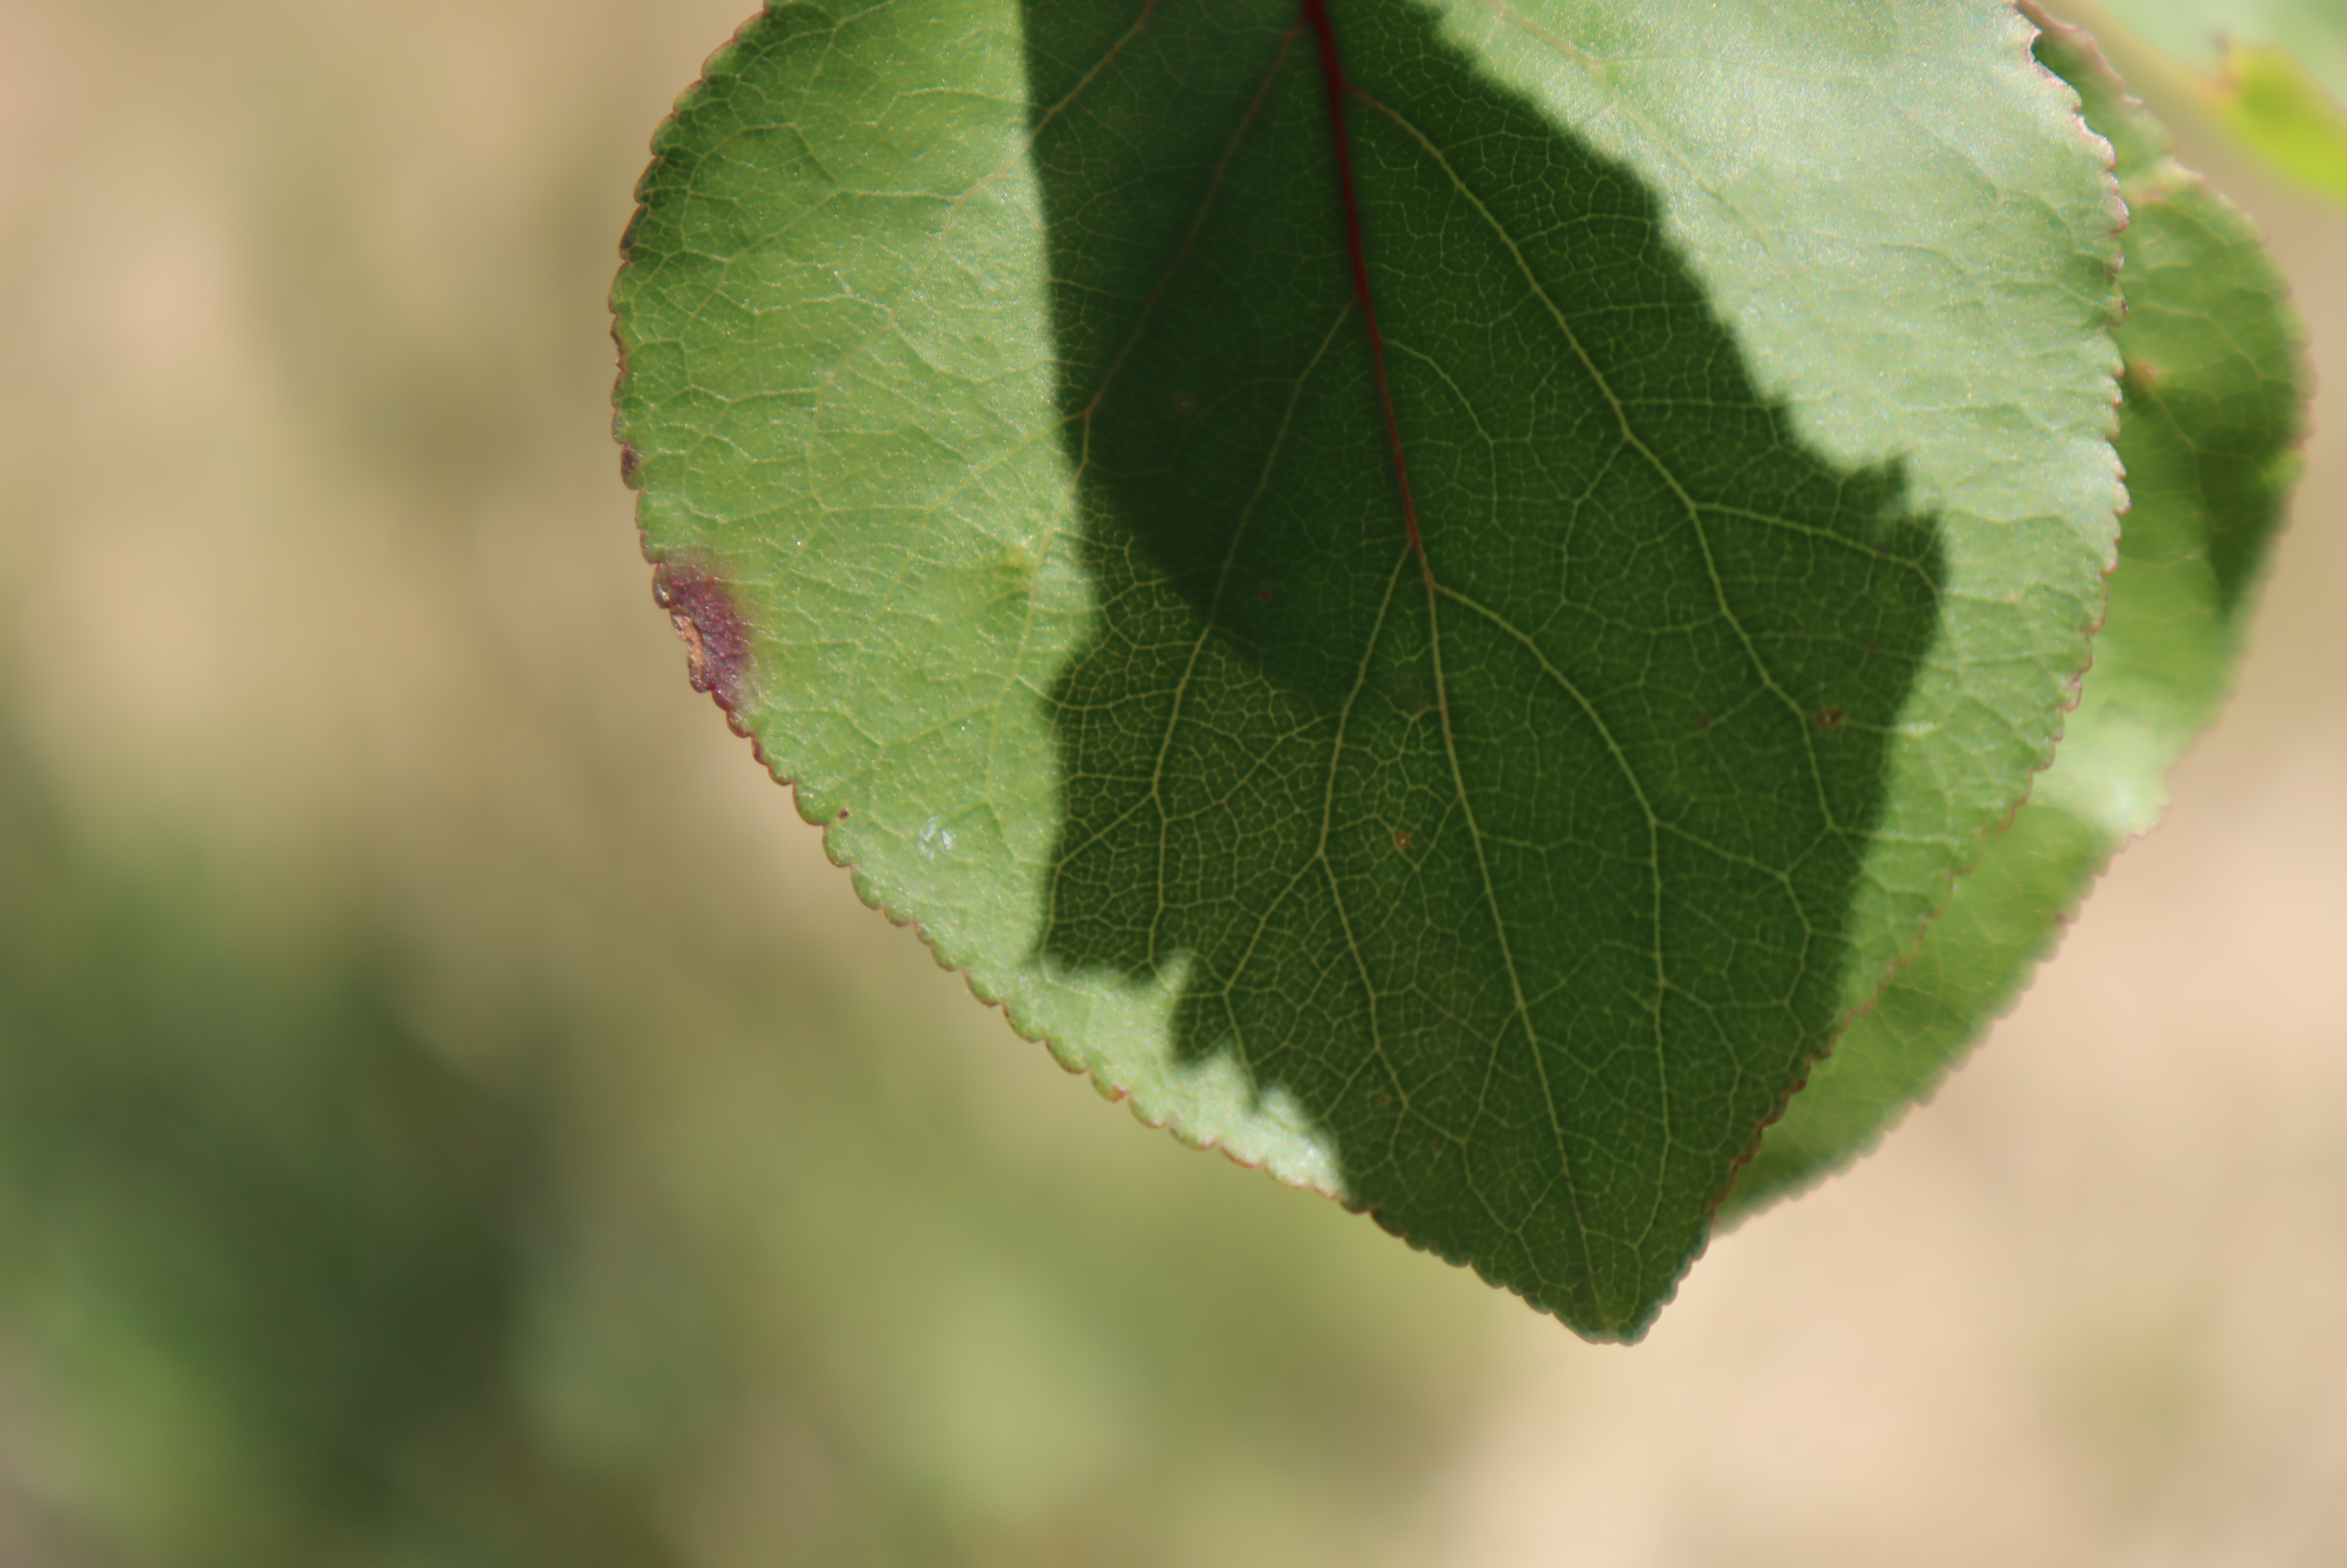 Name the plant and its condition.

apricot, shot hole disease
